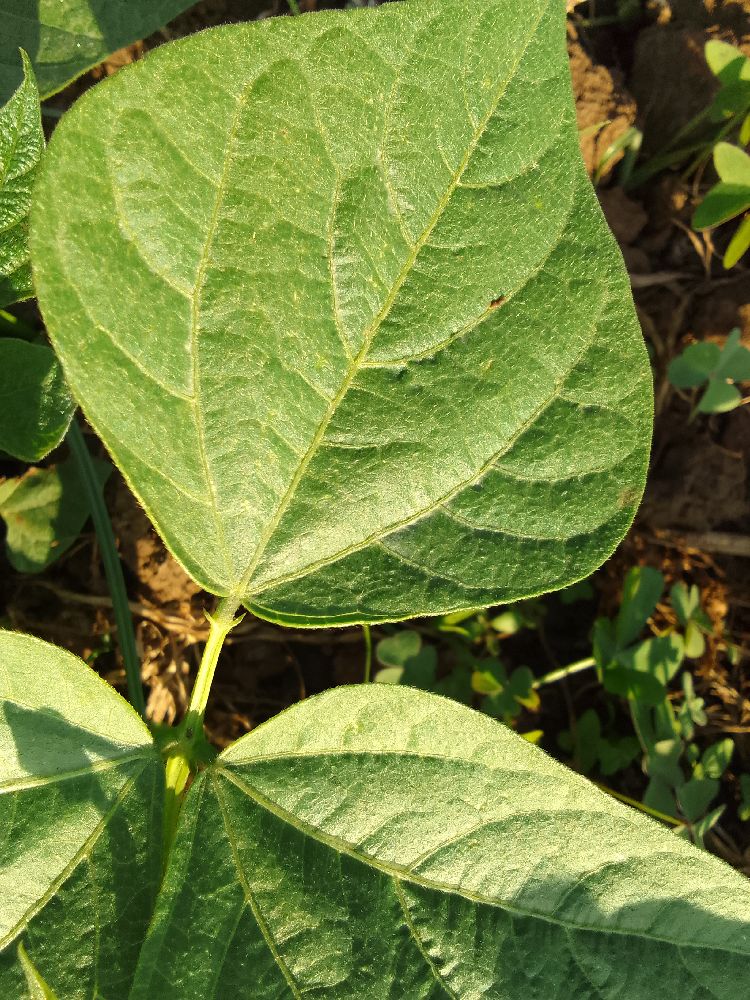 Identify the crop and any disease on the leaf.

common bean, healthy
